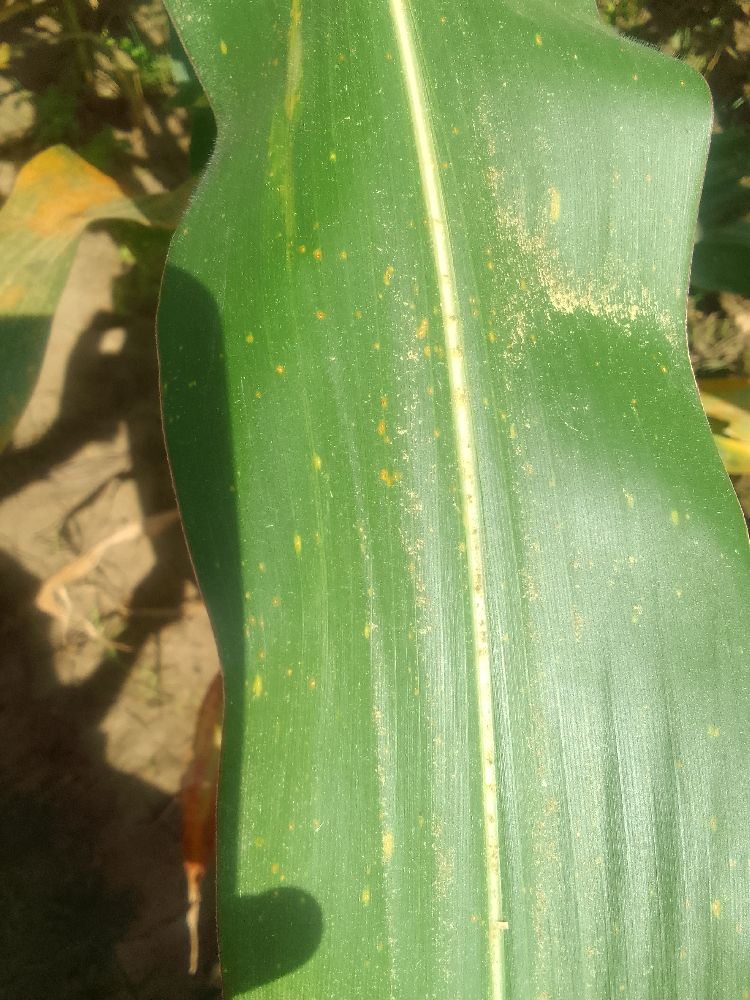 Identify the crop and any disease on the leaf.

maize, healthy
